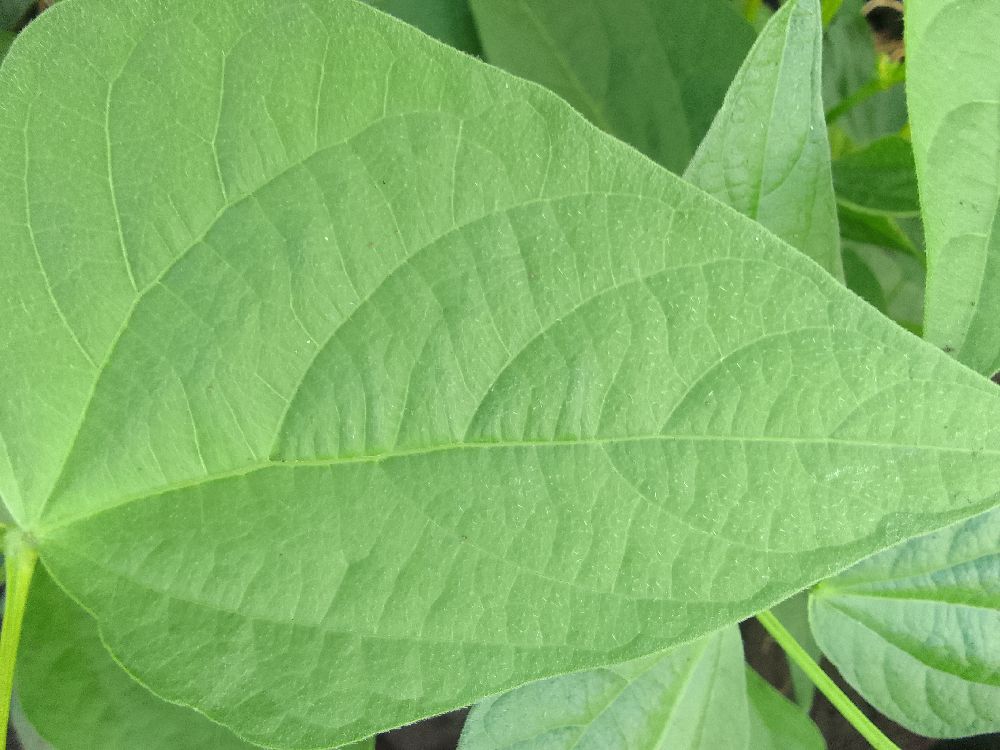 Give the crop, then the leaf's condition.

common bean, healthy
